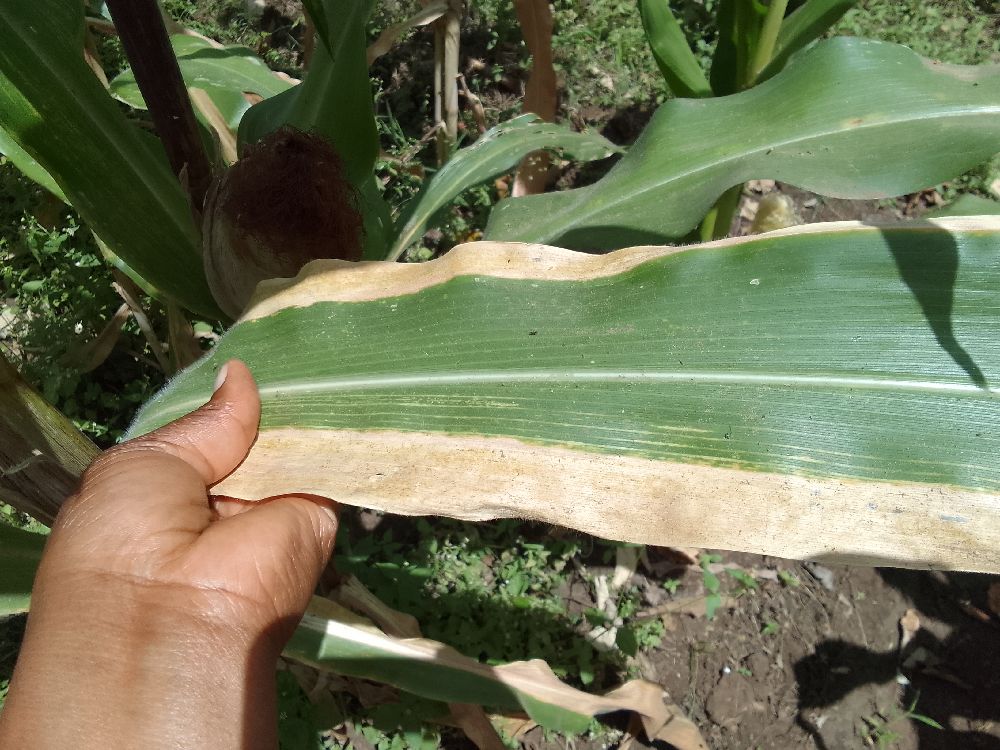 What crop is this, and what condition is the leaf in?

maize, maize lethal necrosis
